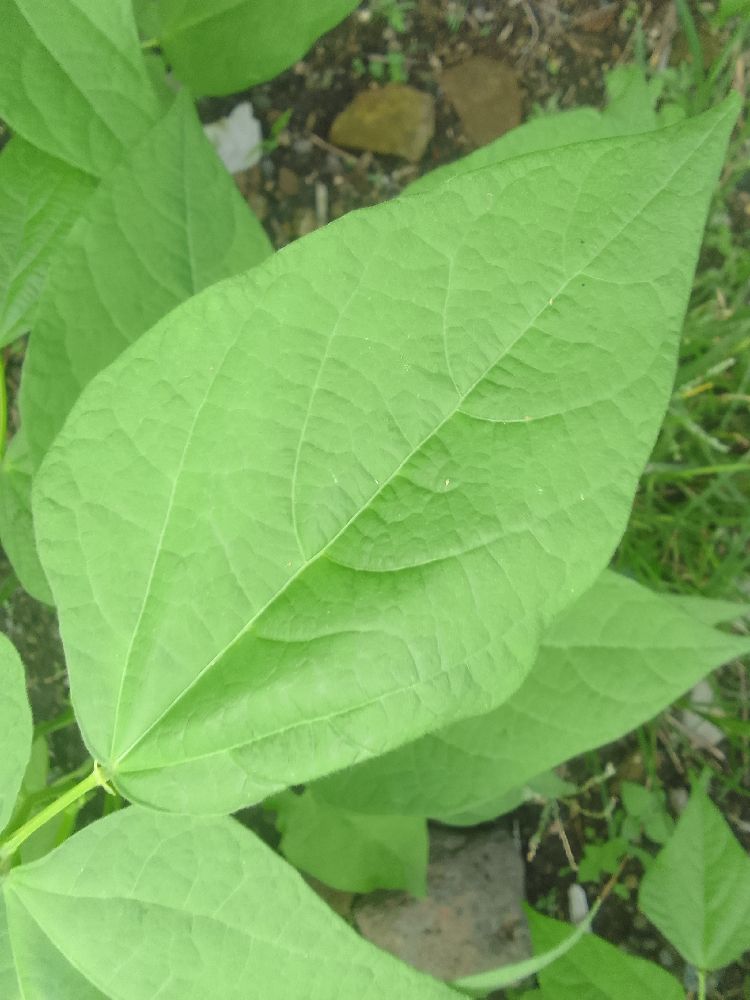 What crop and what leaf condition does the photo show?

common bean, healthy
